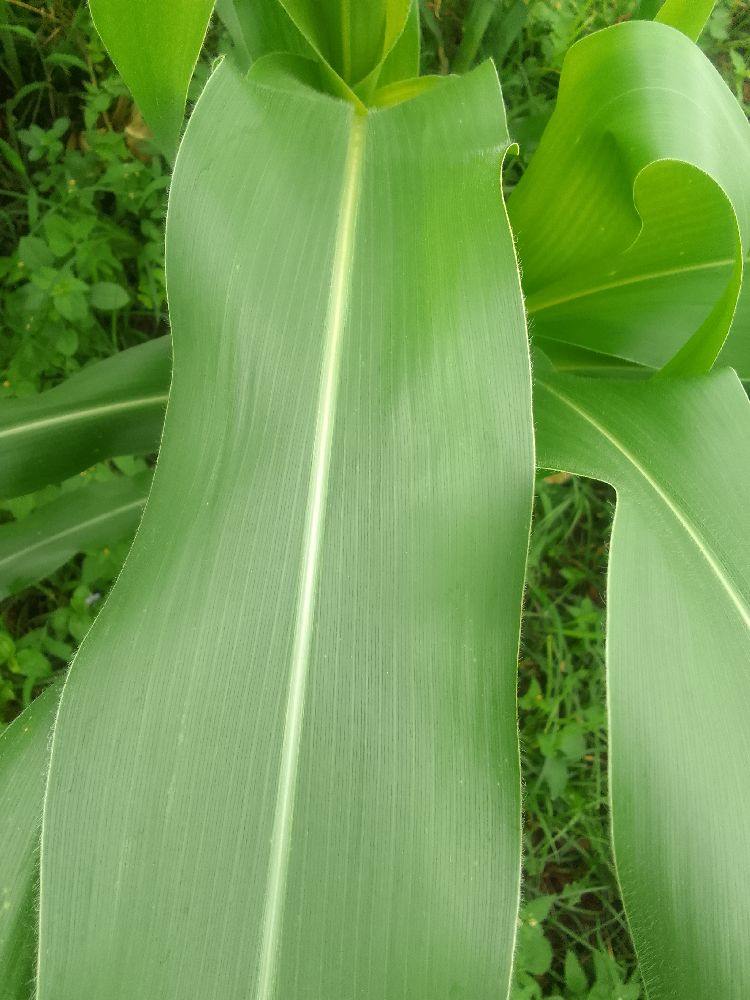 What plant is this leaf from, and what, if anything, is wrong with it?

maize, healthy
